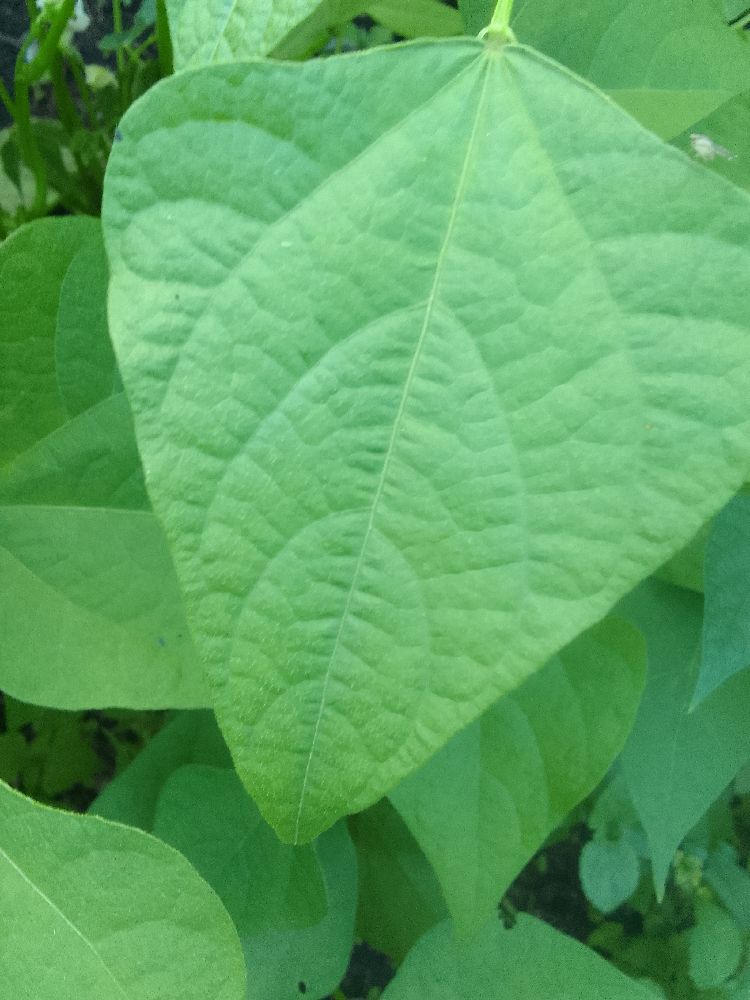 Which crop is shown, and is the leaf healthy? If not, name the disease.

common bean, healthy
